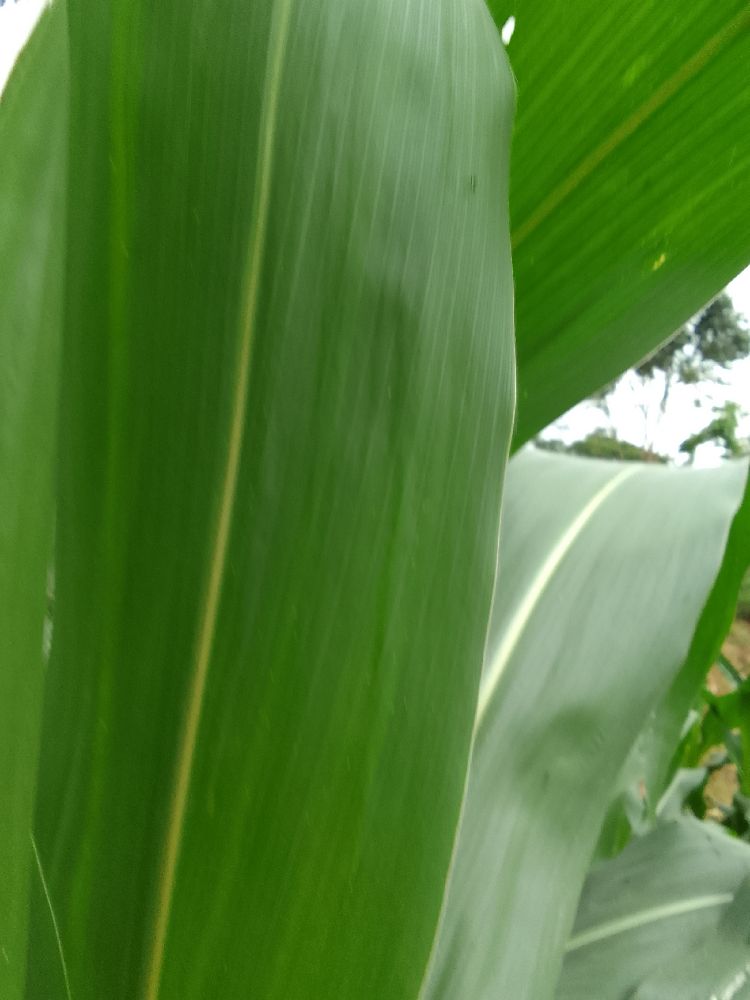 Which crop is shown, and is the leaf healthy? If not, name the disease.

maize, healthy
